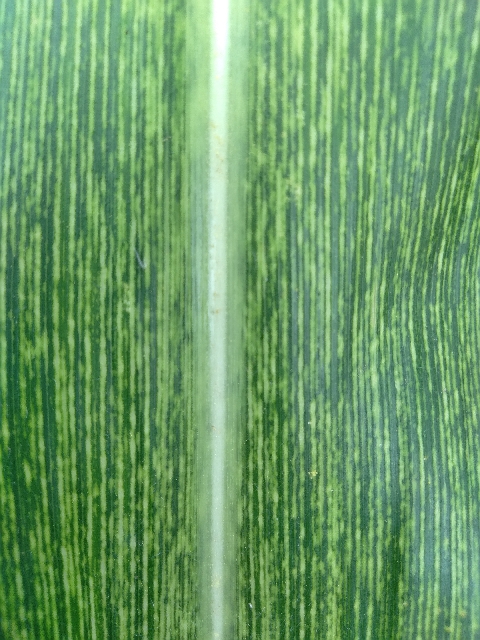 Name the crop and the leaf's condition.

maize, maize streak virus
